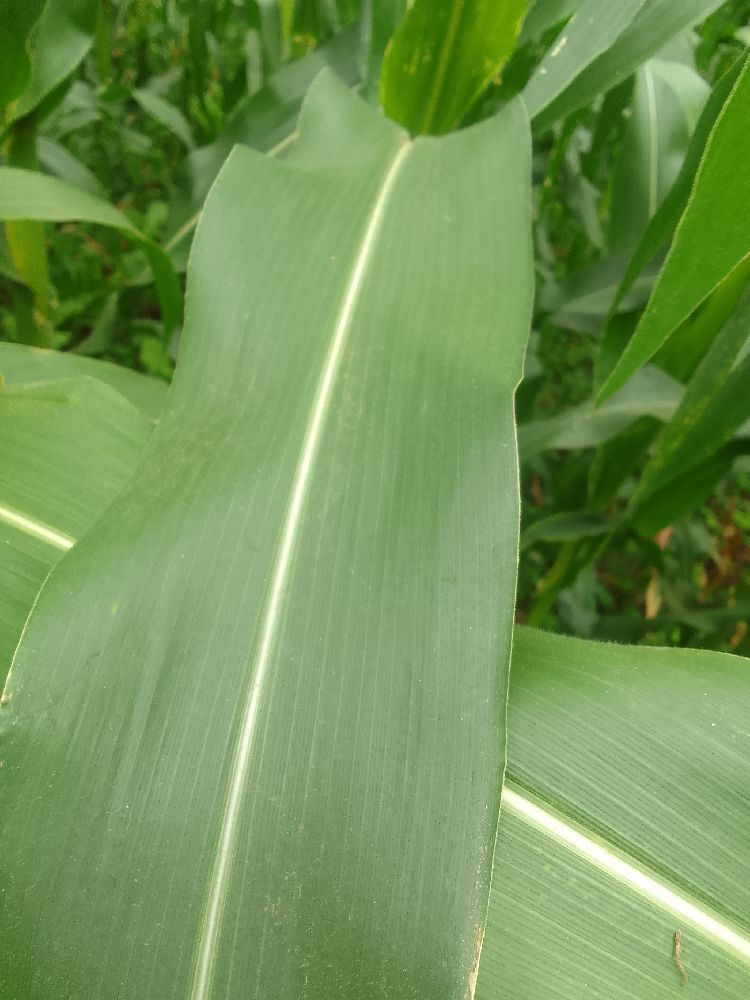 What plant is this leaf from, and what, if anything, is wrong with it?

maize, healthy
